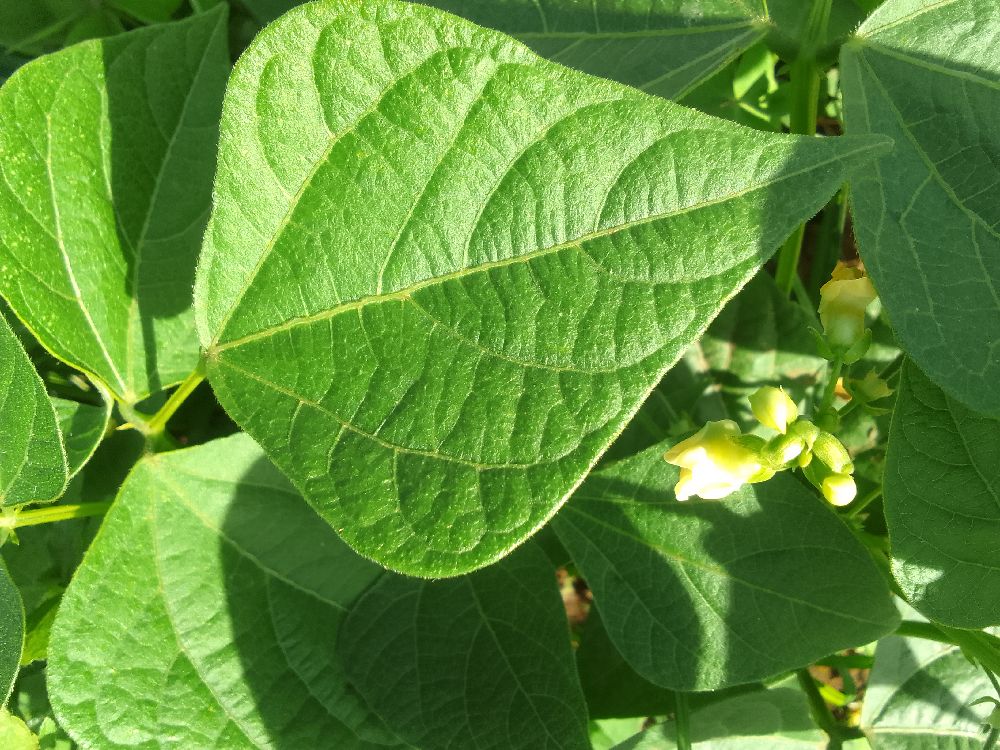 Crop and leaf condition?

common bean, healthy
